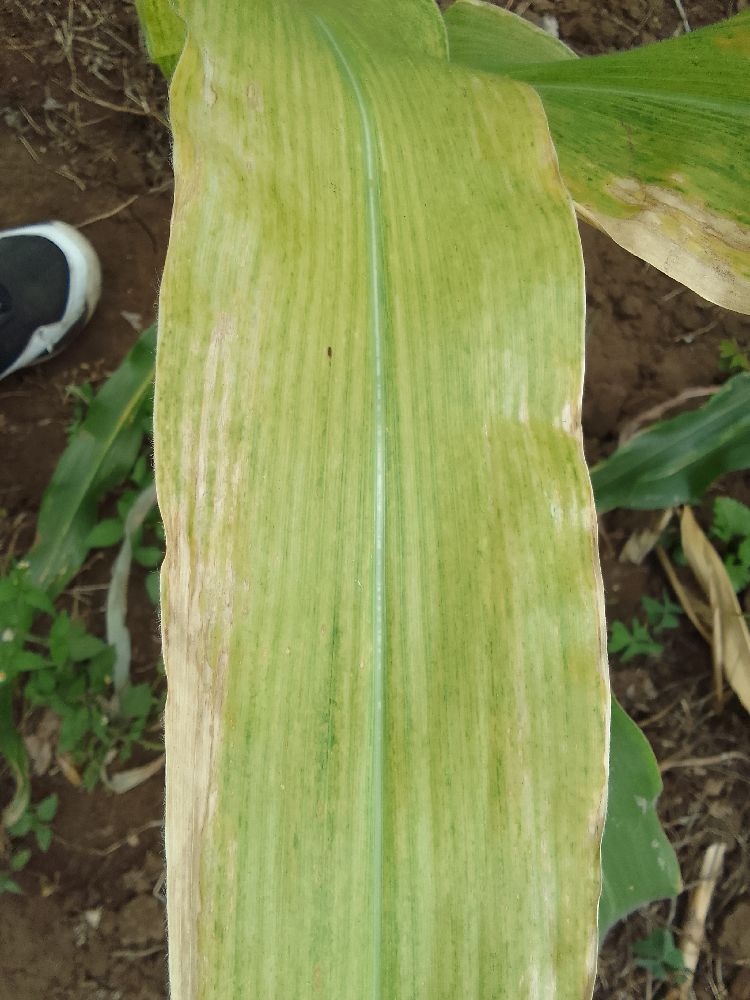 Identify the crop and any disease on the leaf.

maize, maize lethal necrosis
